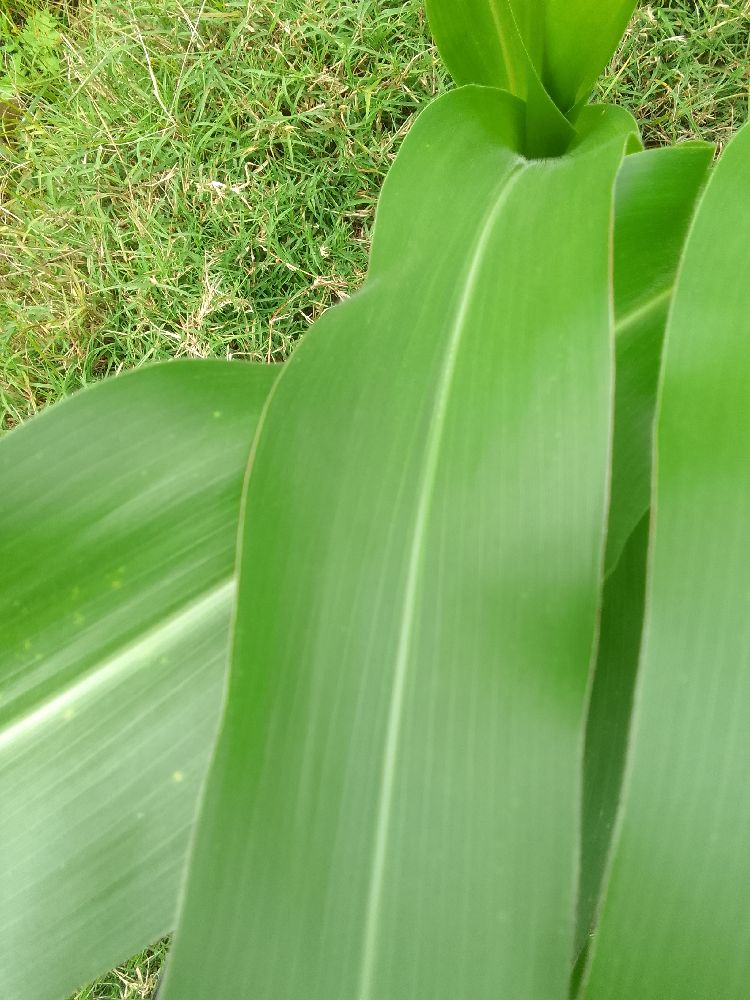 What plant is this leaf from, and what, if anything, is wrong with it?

maize, healthy
